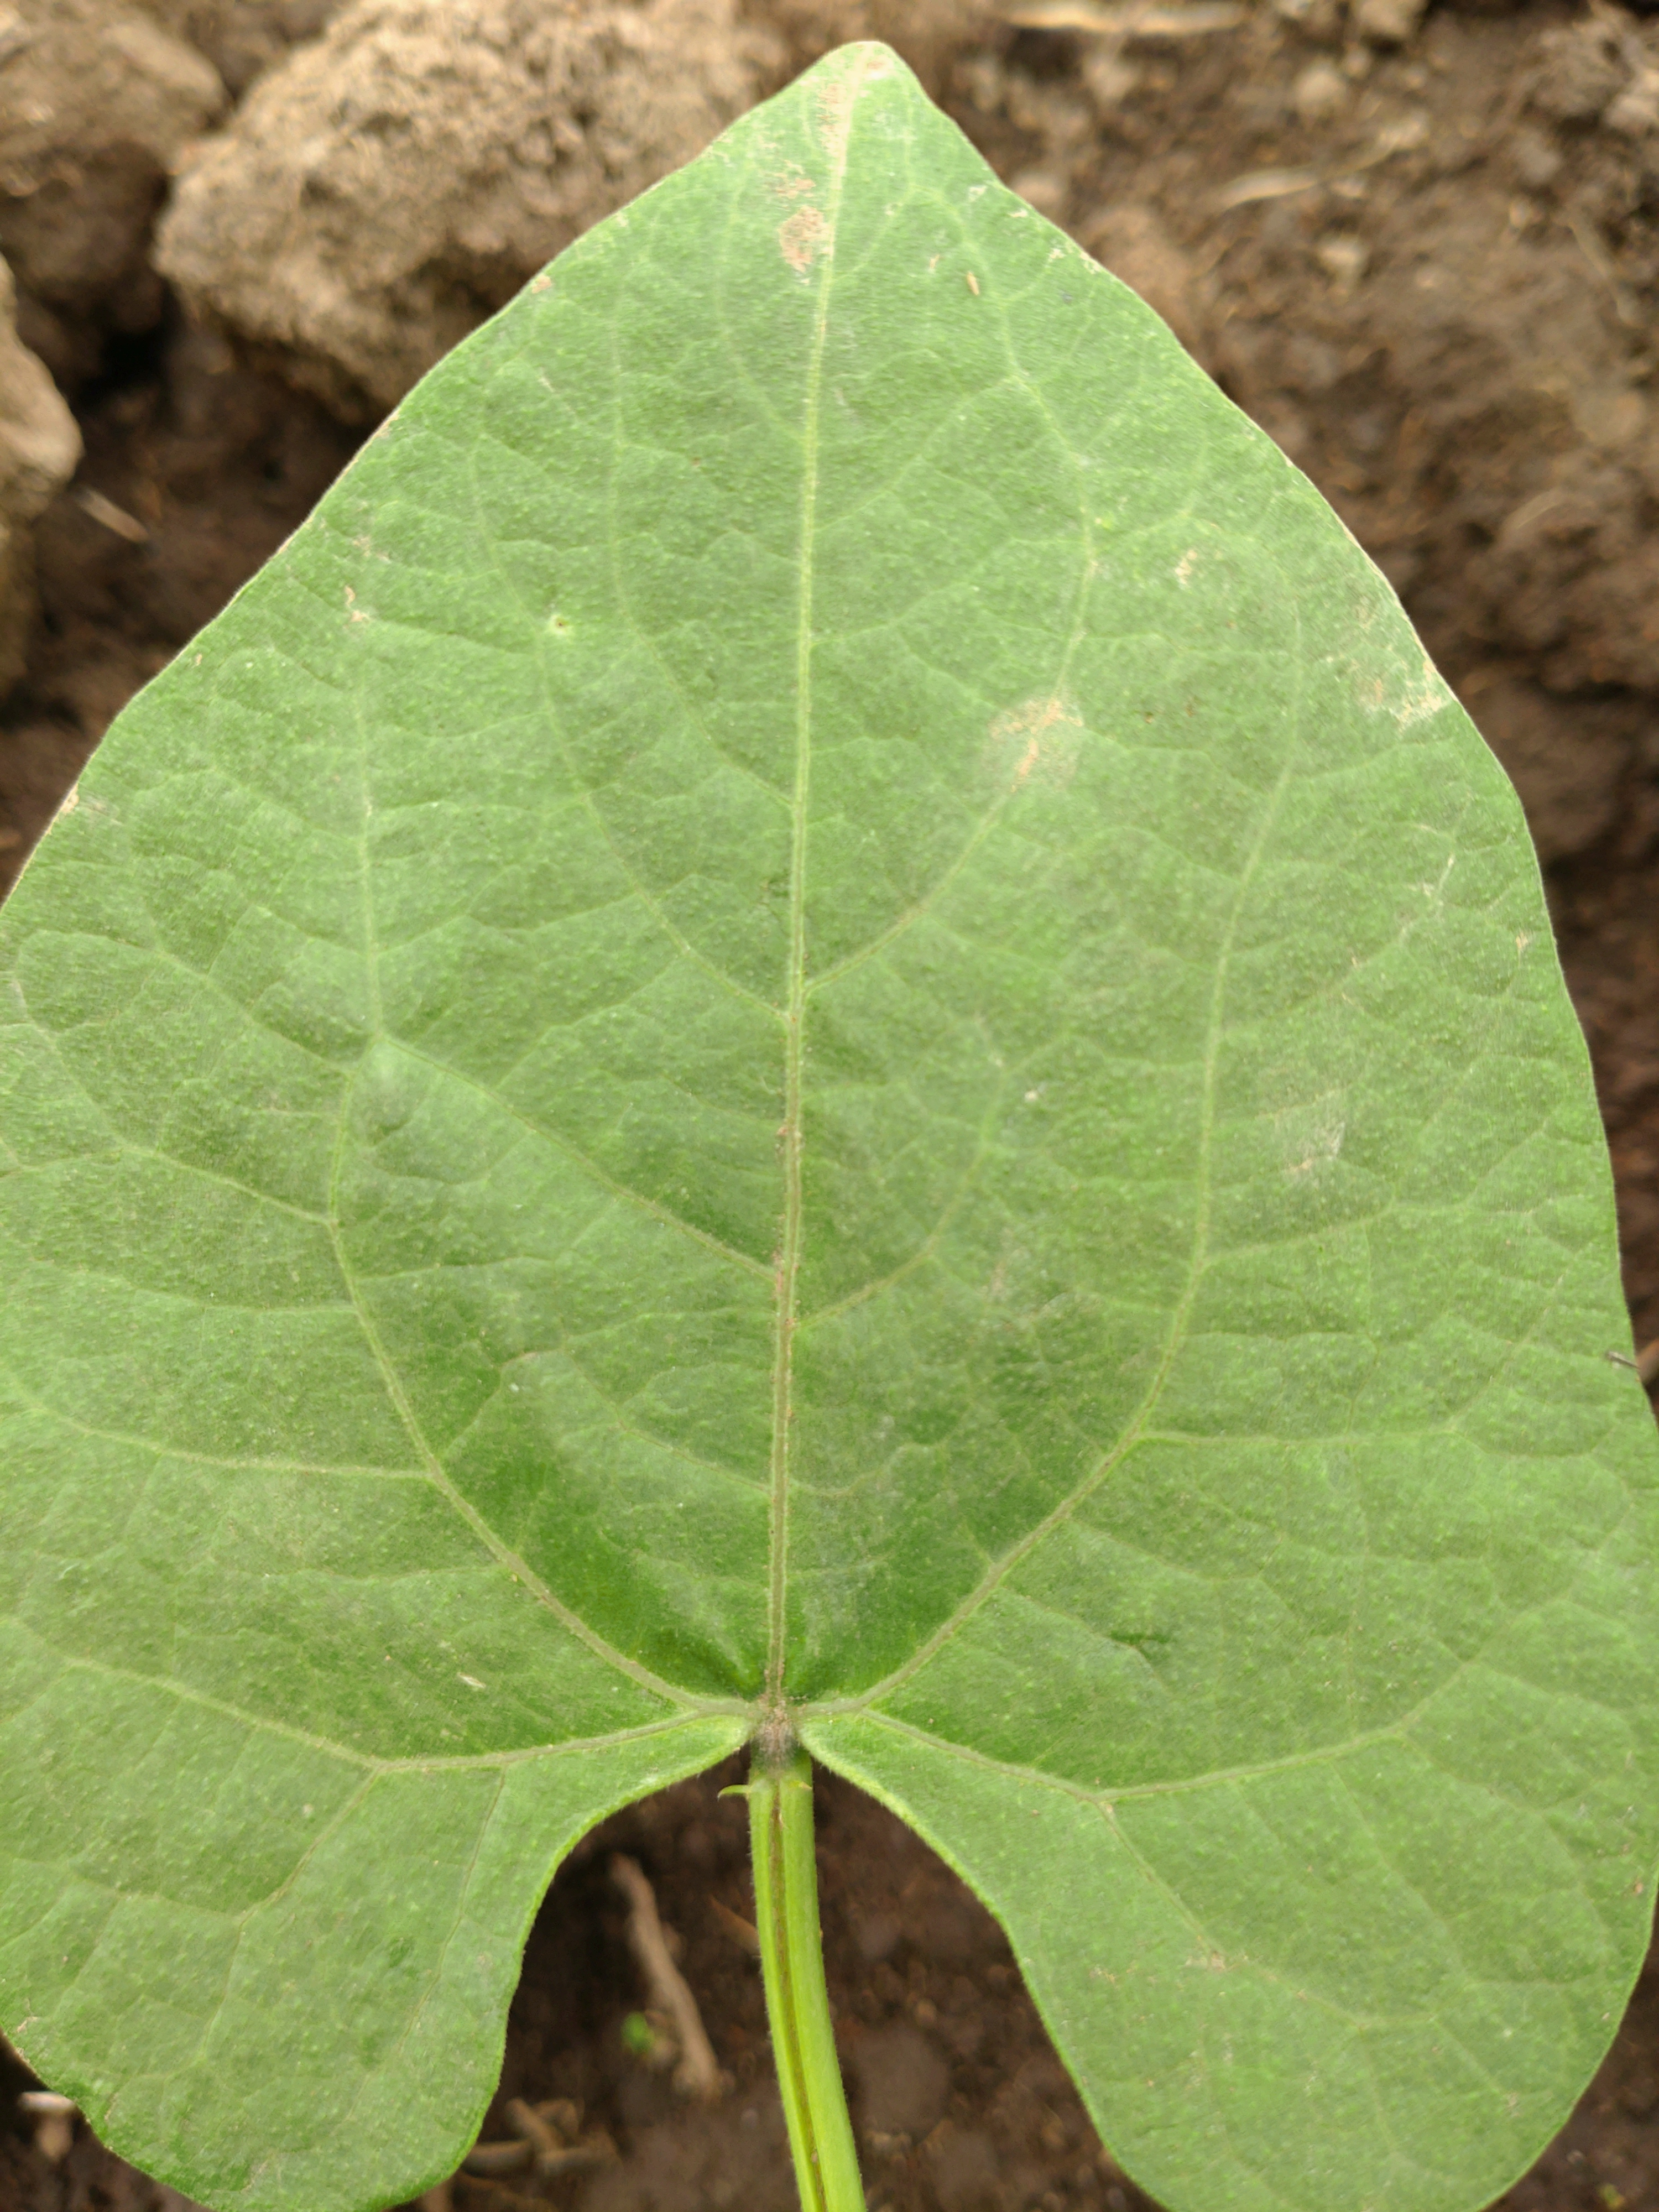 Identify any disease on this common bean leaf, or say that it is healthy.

healthy
